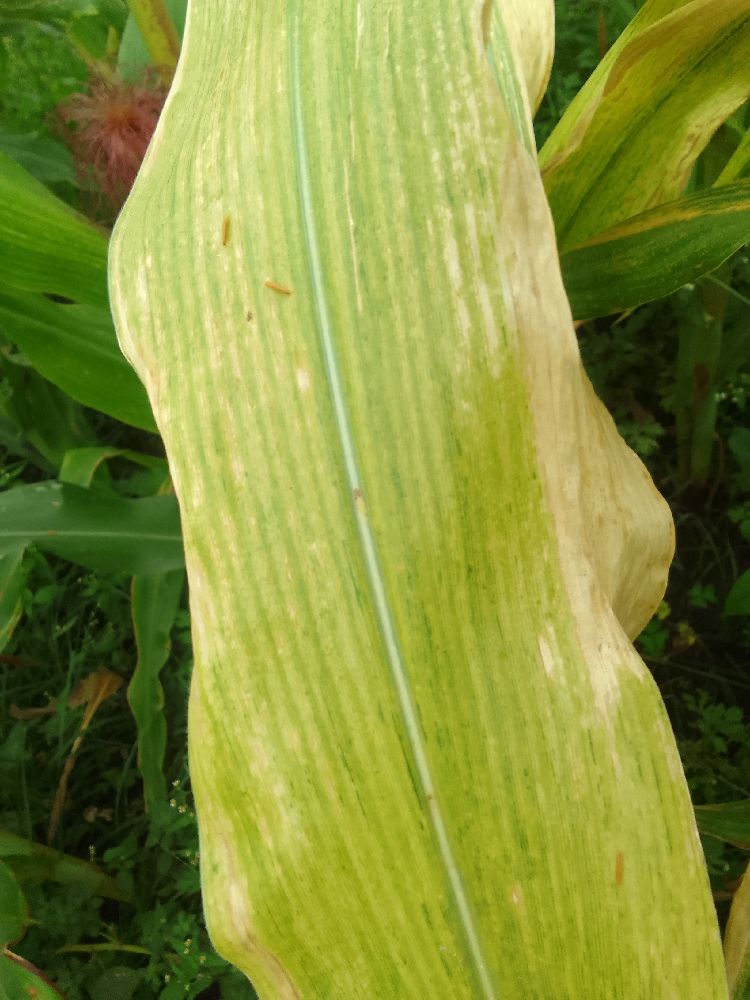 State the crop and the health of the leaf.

maize, maize lethal necrosis
